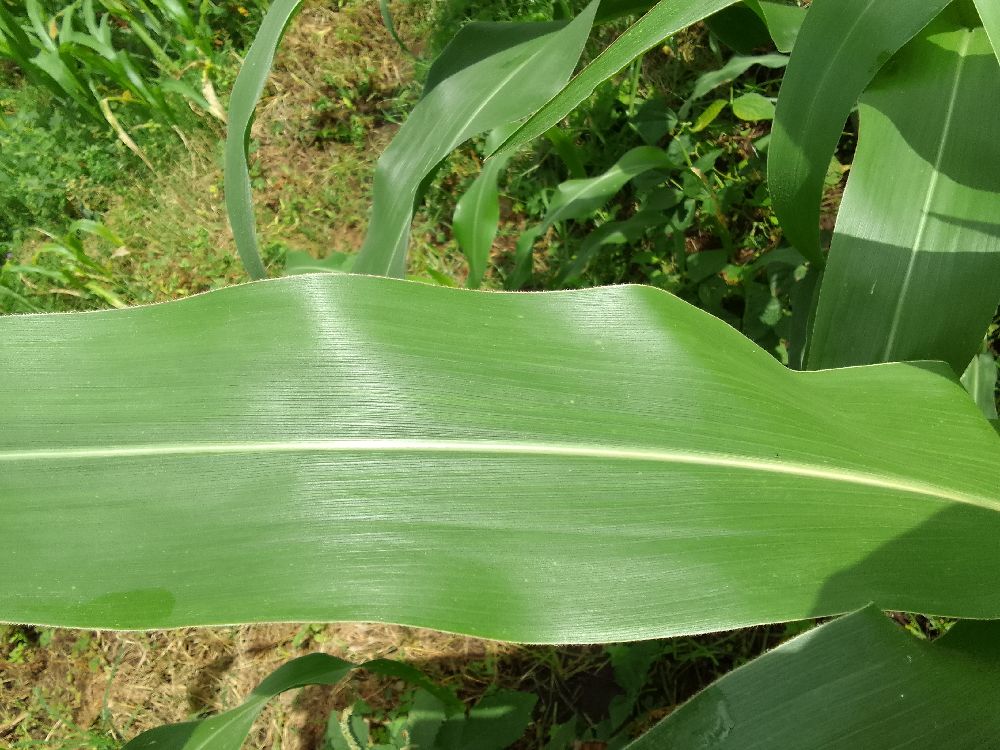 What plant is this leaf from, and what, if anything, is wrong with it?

maize, healthy
